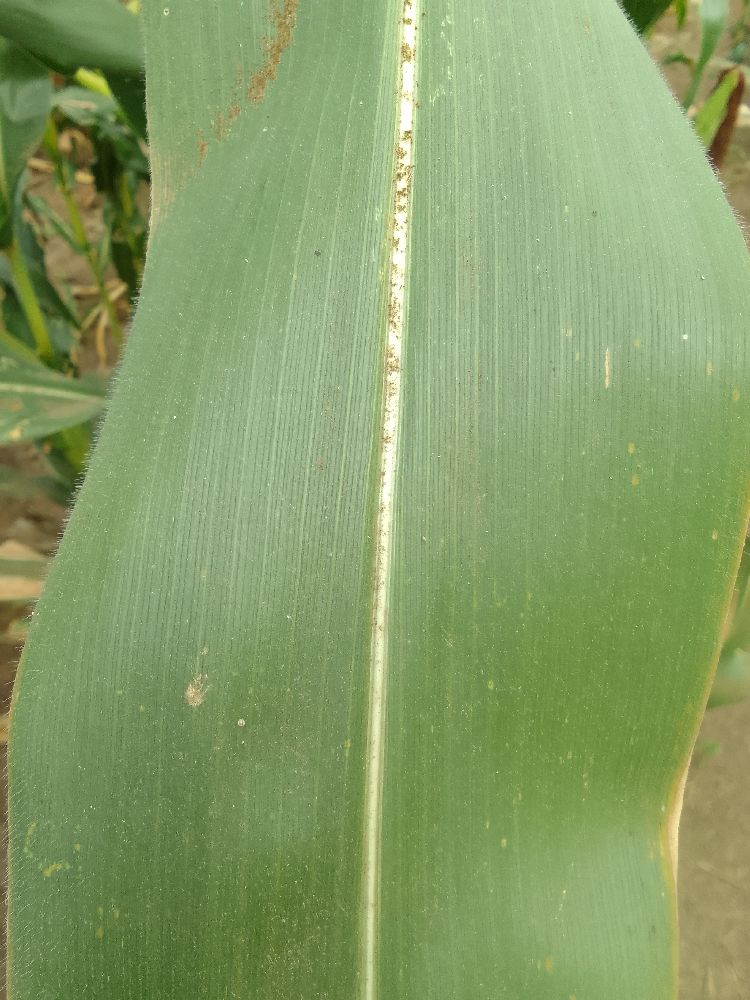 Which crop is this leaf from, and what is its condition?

maize, healthy
